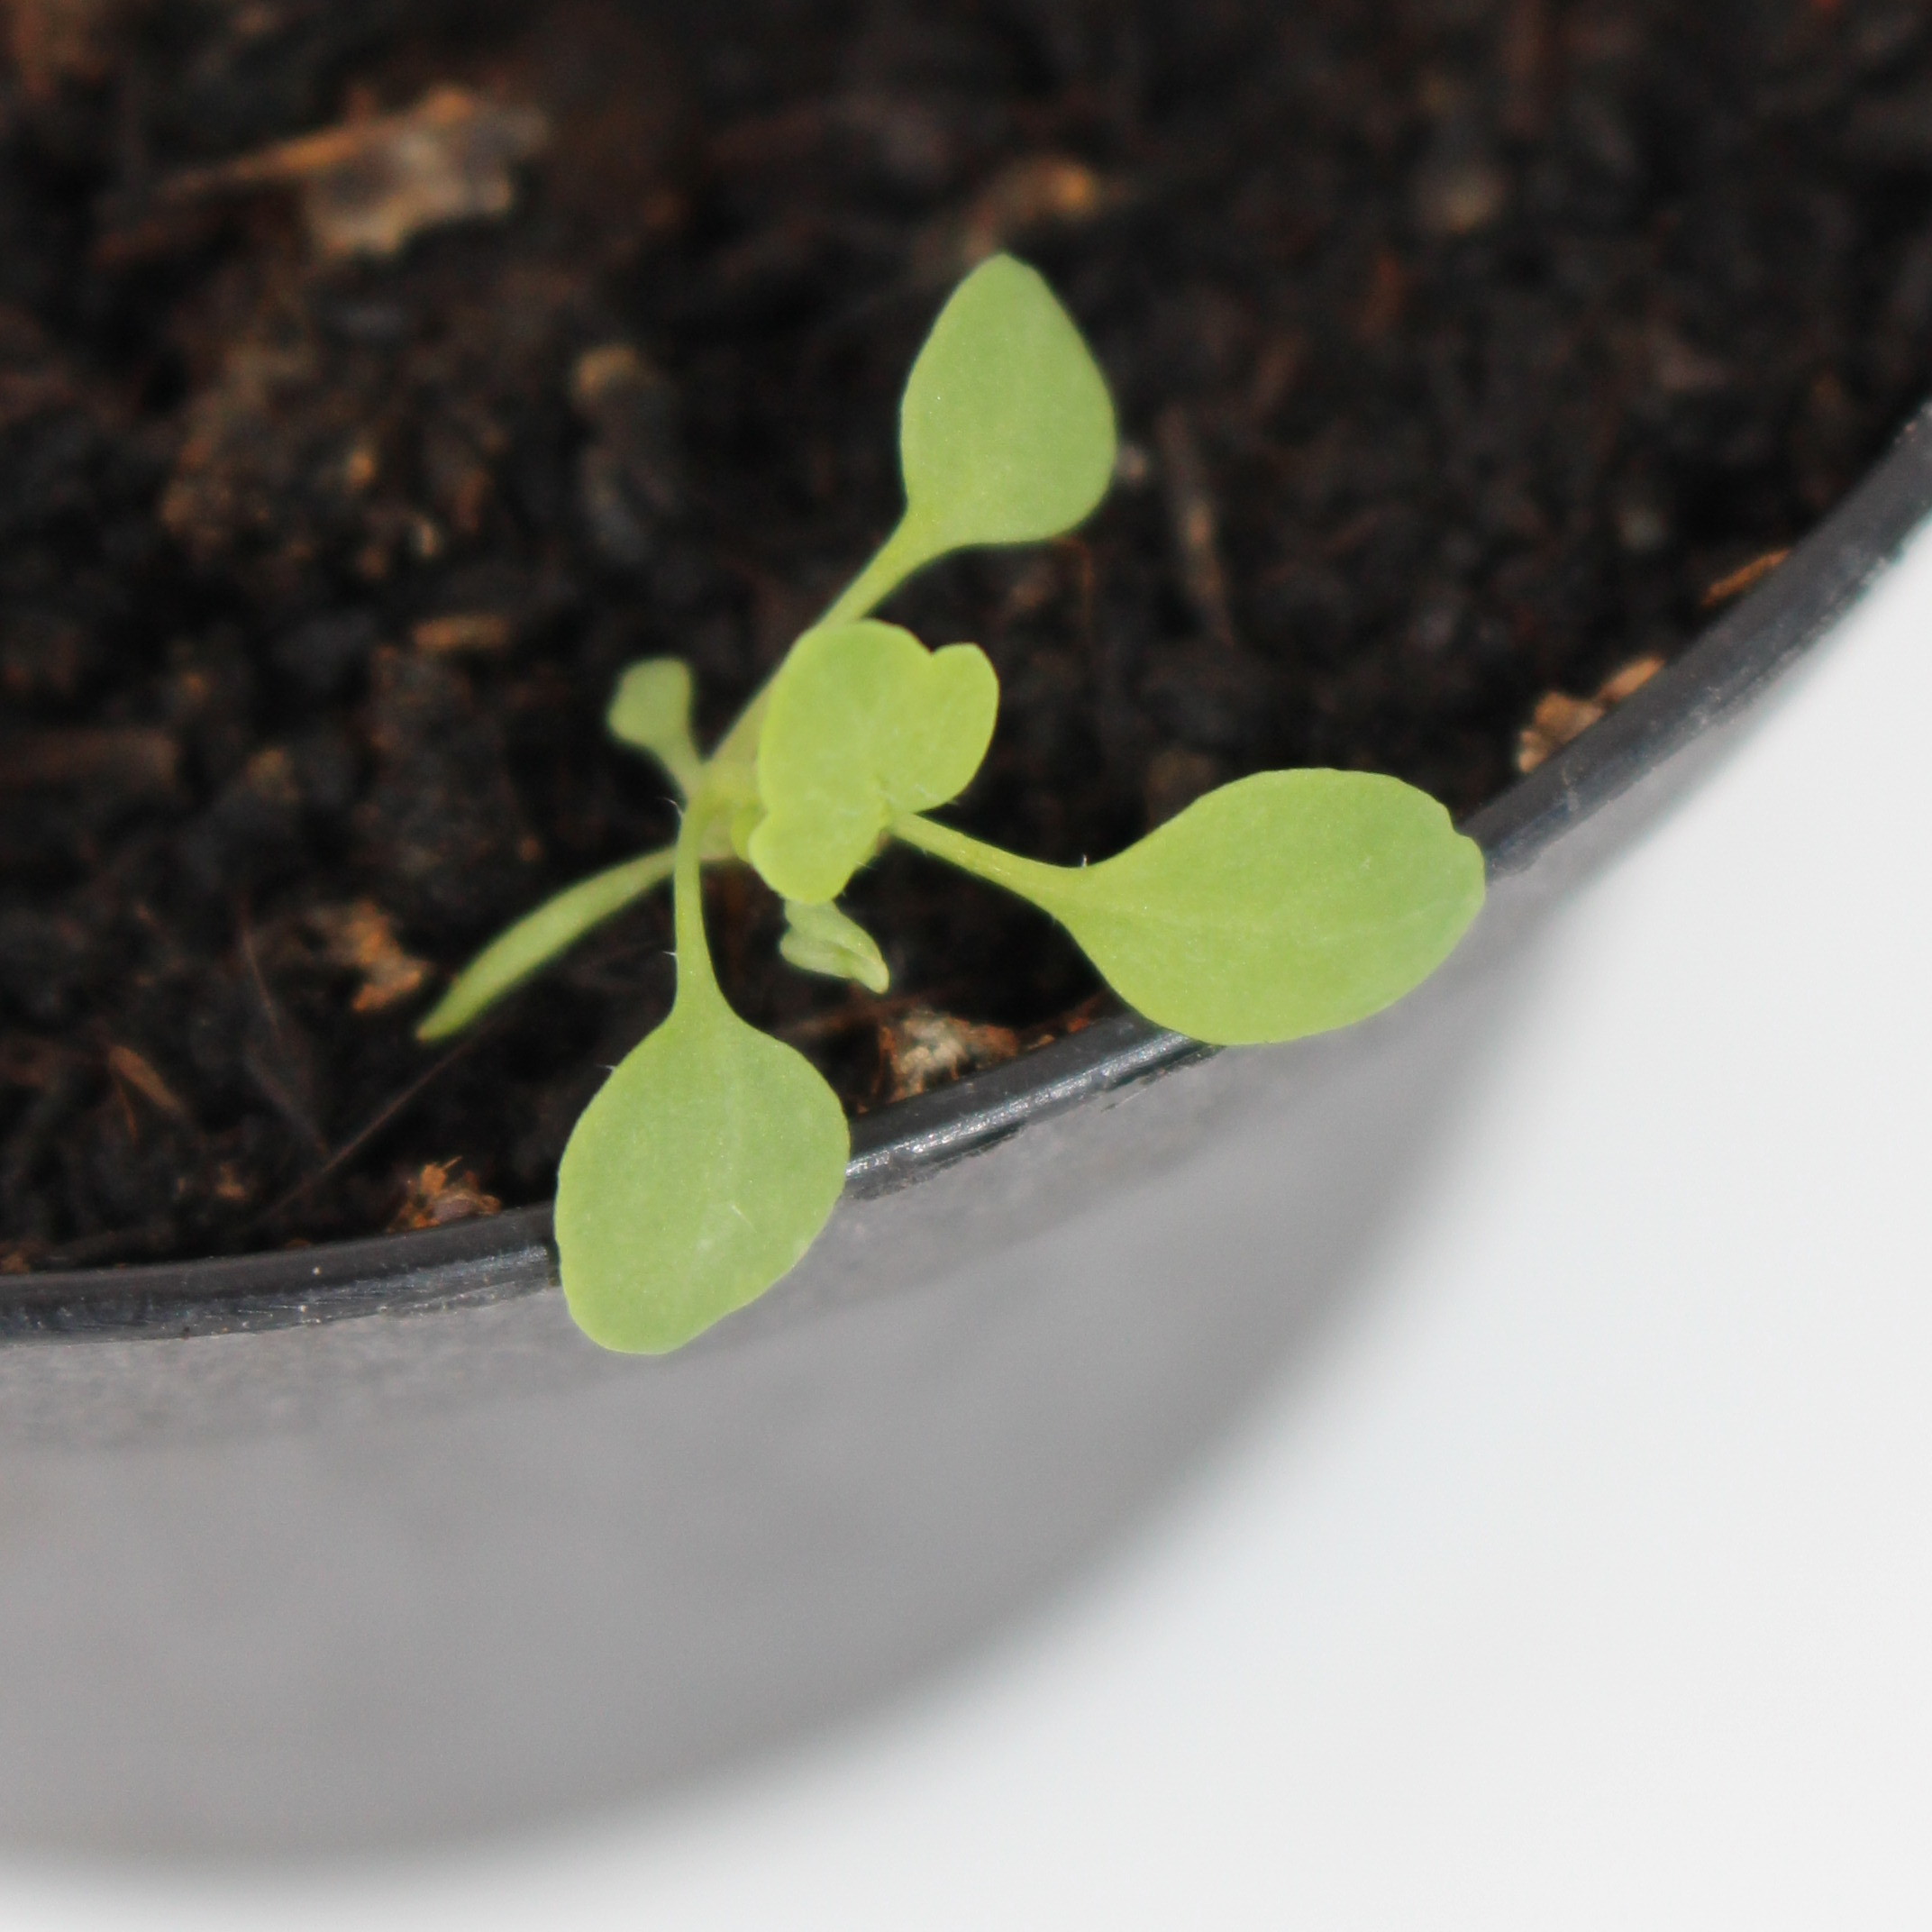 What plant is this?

Papaver rhoeas
